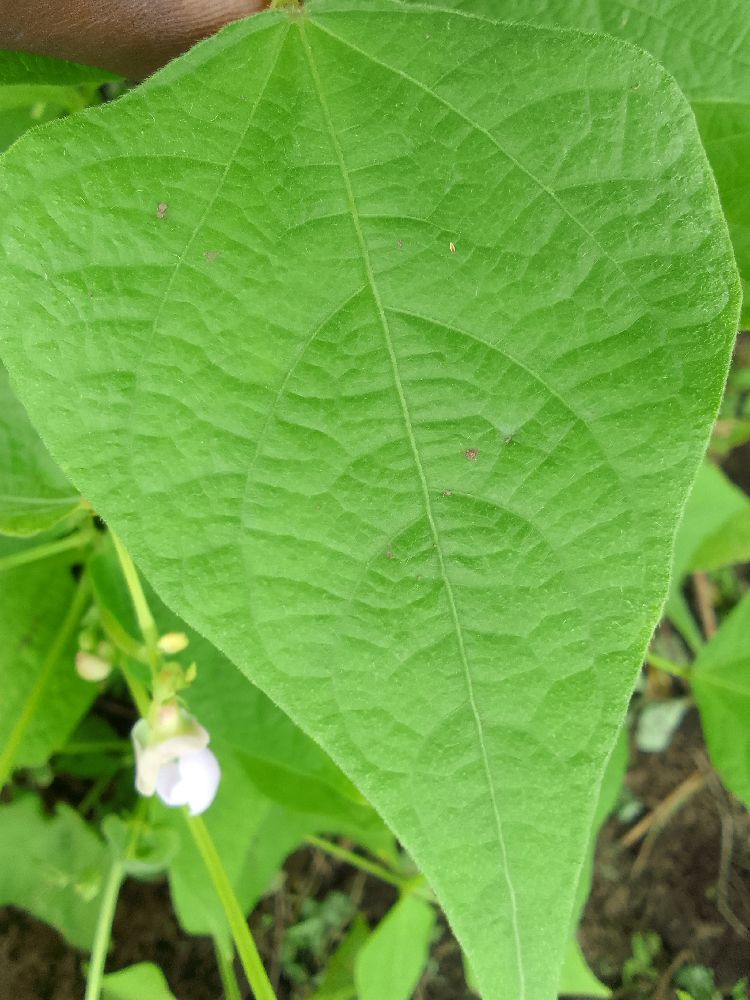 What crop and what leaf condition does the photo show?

common bean, healthy
